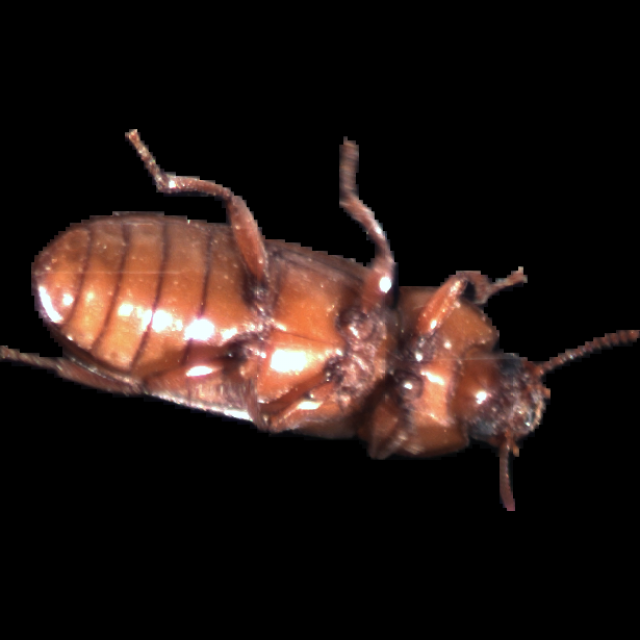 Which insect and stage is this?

mealworm beetle
